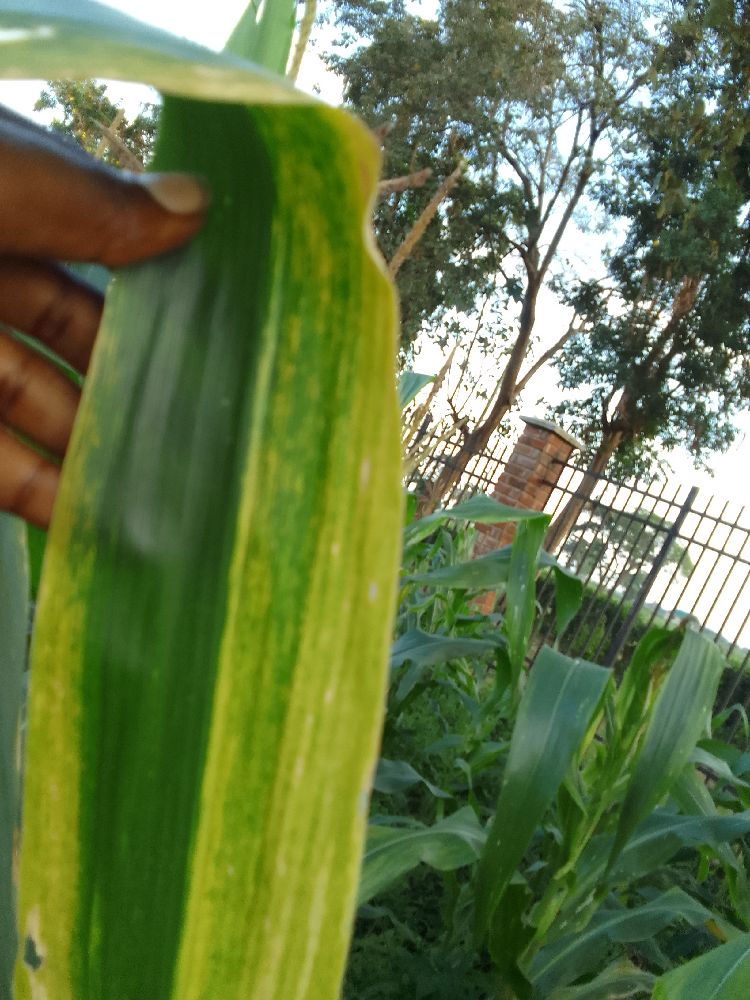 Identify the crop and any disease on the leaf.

maize, maize lethal necrosis
